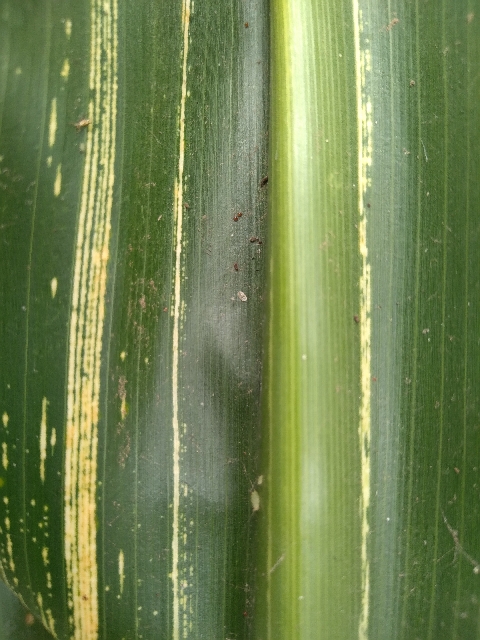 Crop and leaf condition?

maize, maize streak virus
